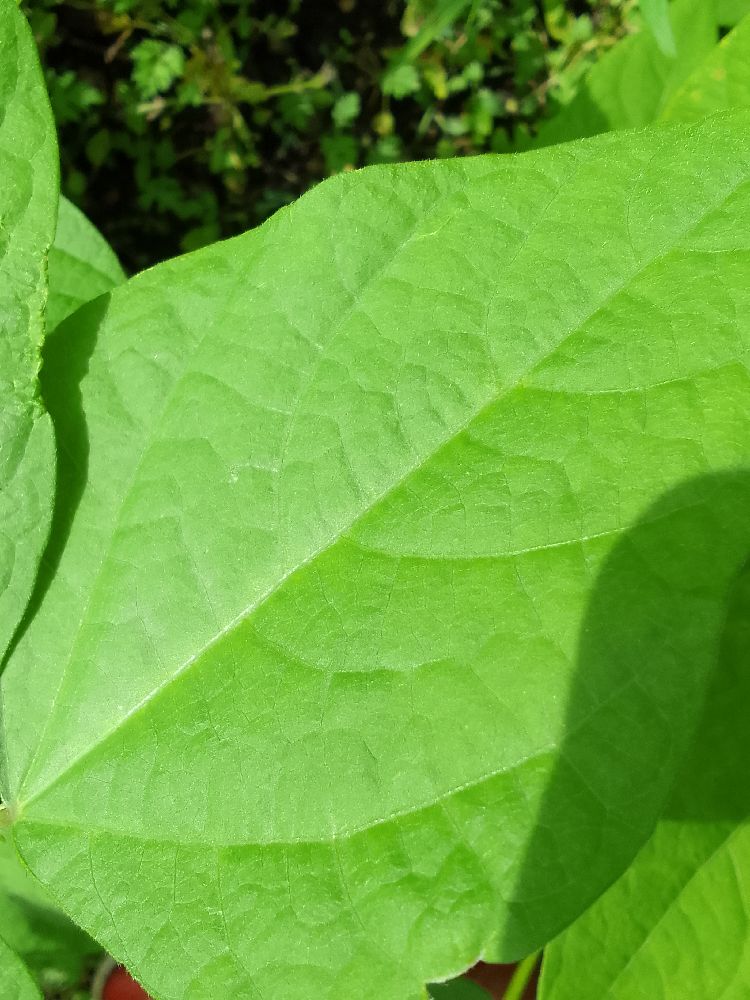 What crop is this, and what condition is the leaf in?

common bean, healthy
